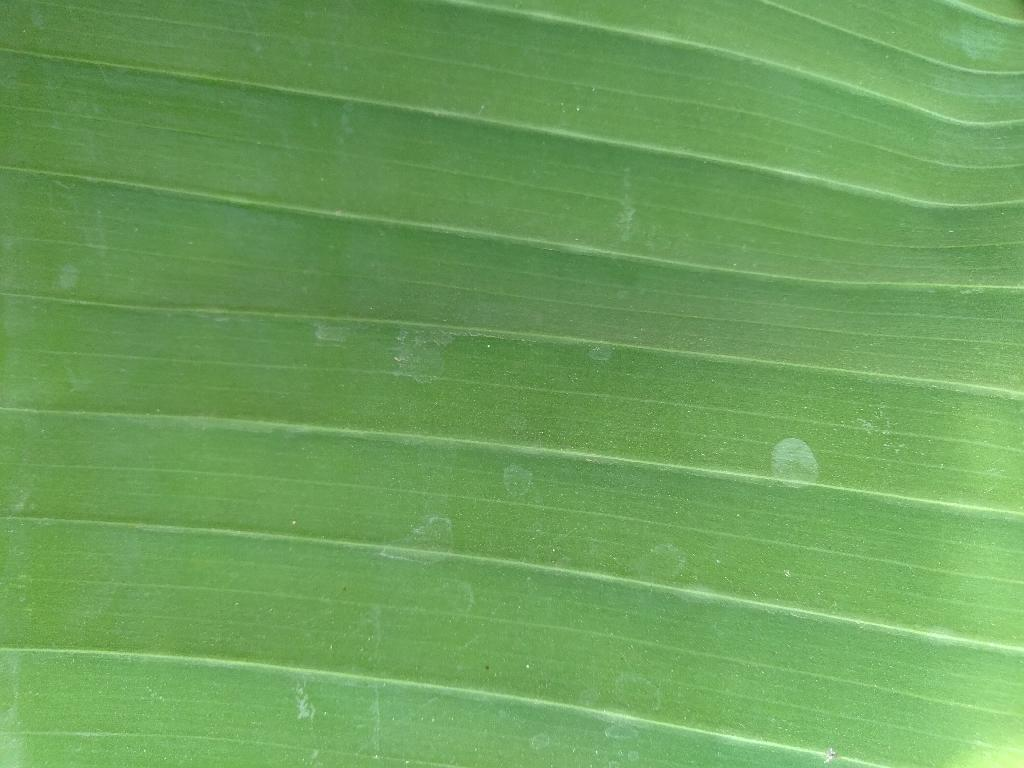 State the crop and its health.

banana, healthy
